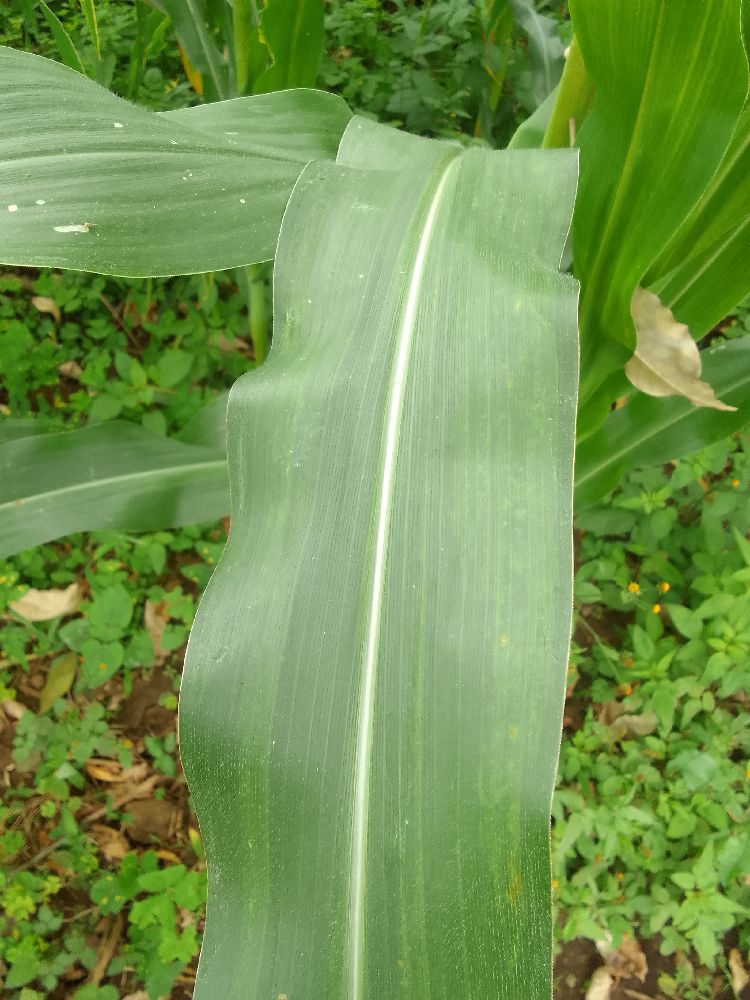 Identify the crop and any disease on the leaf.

maize, healthy
